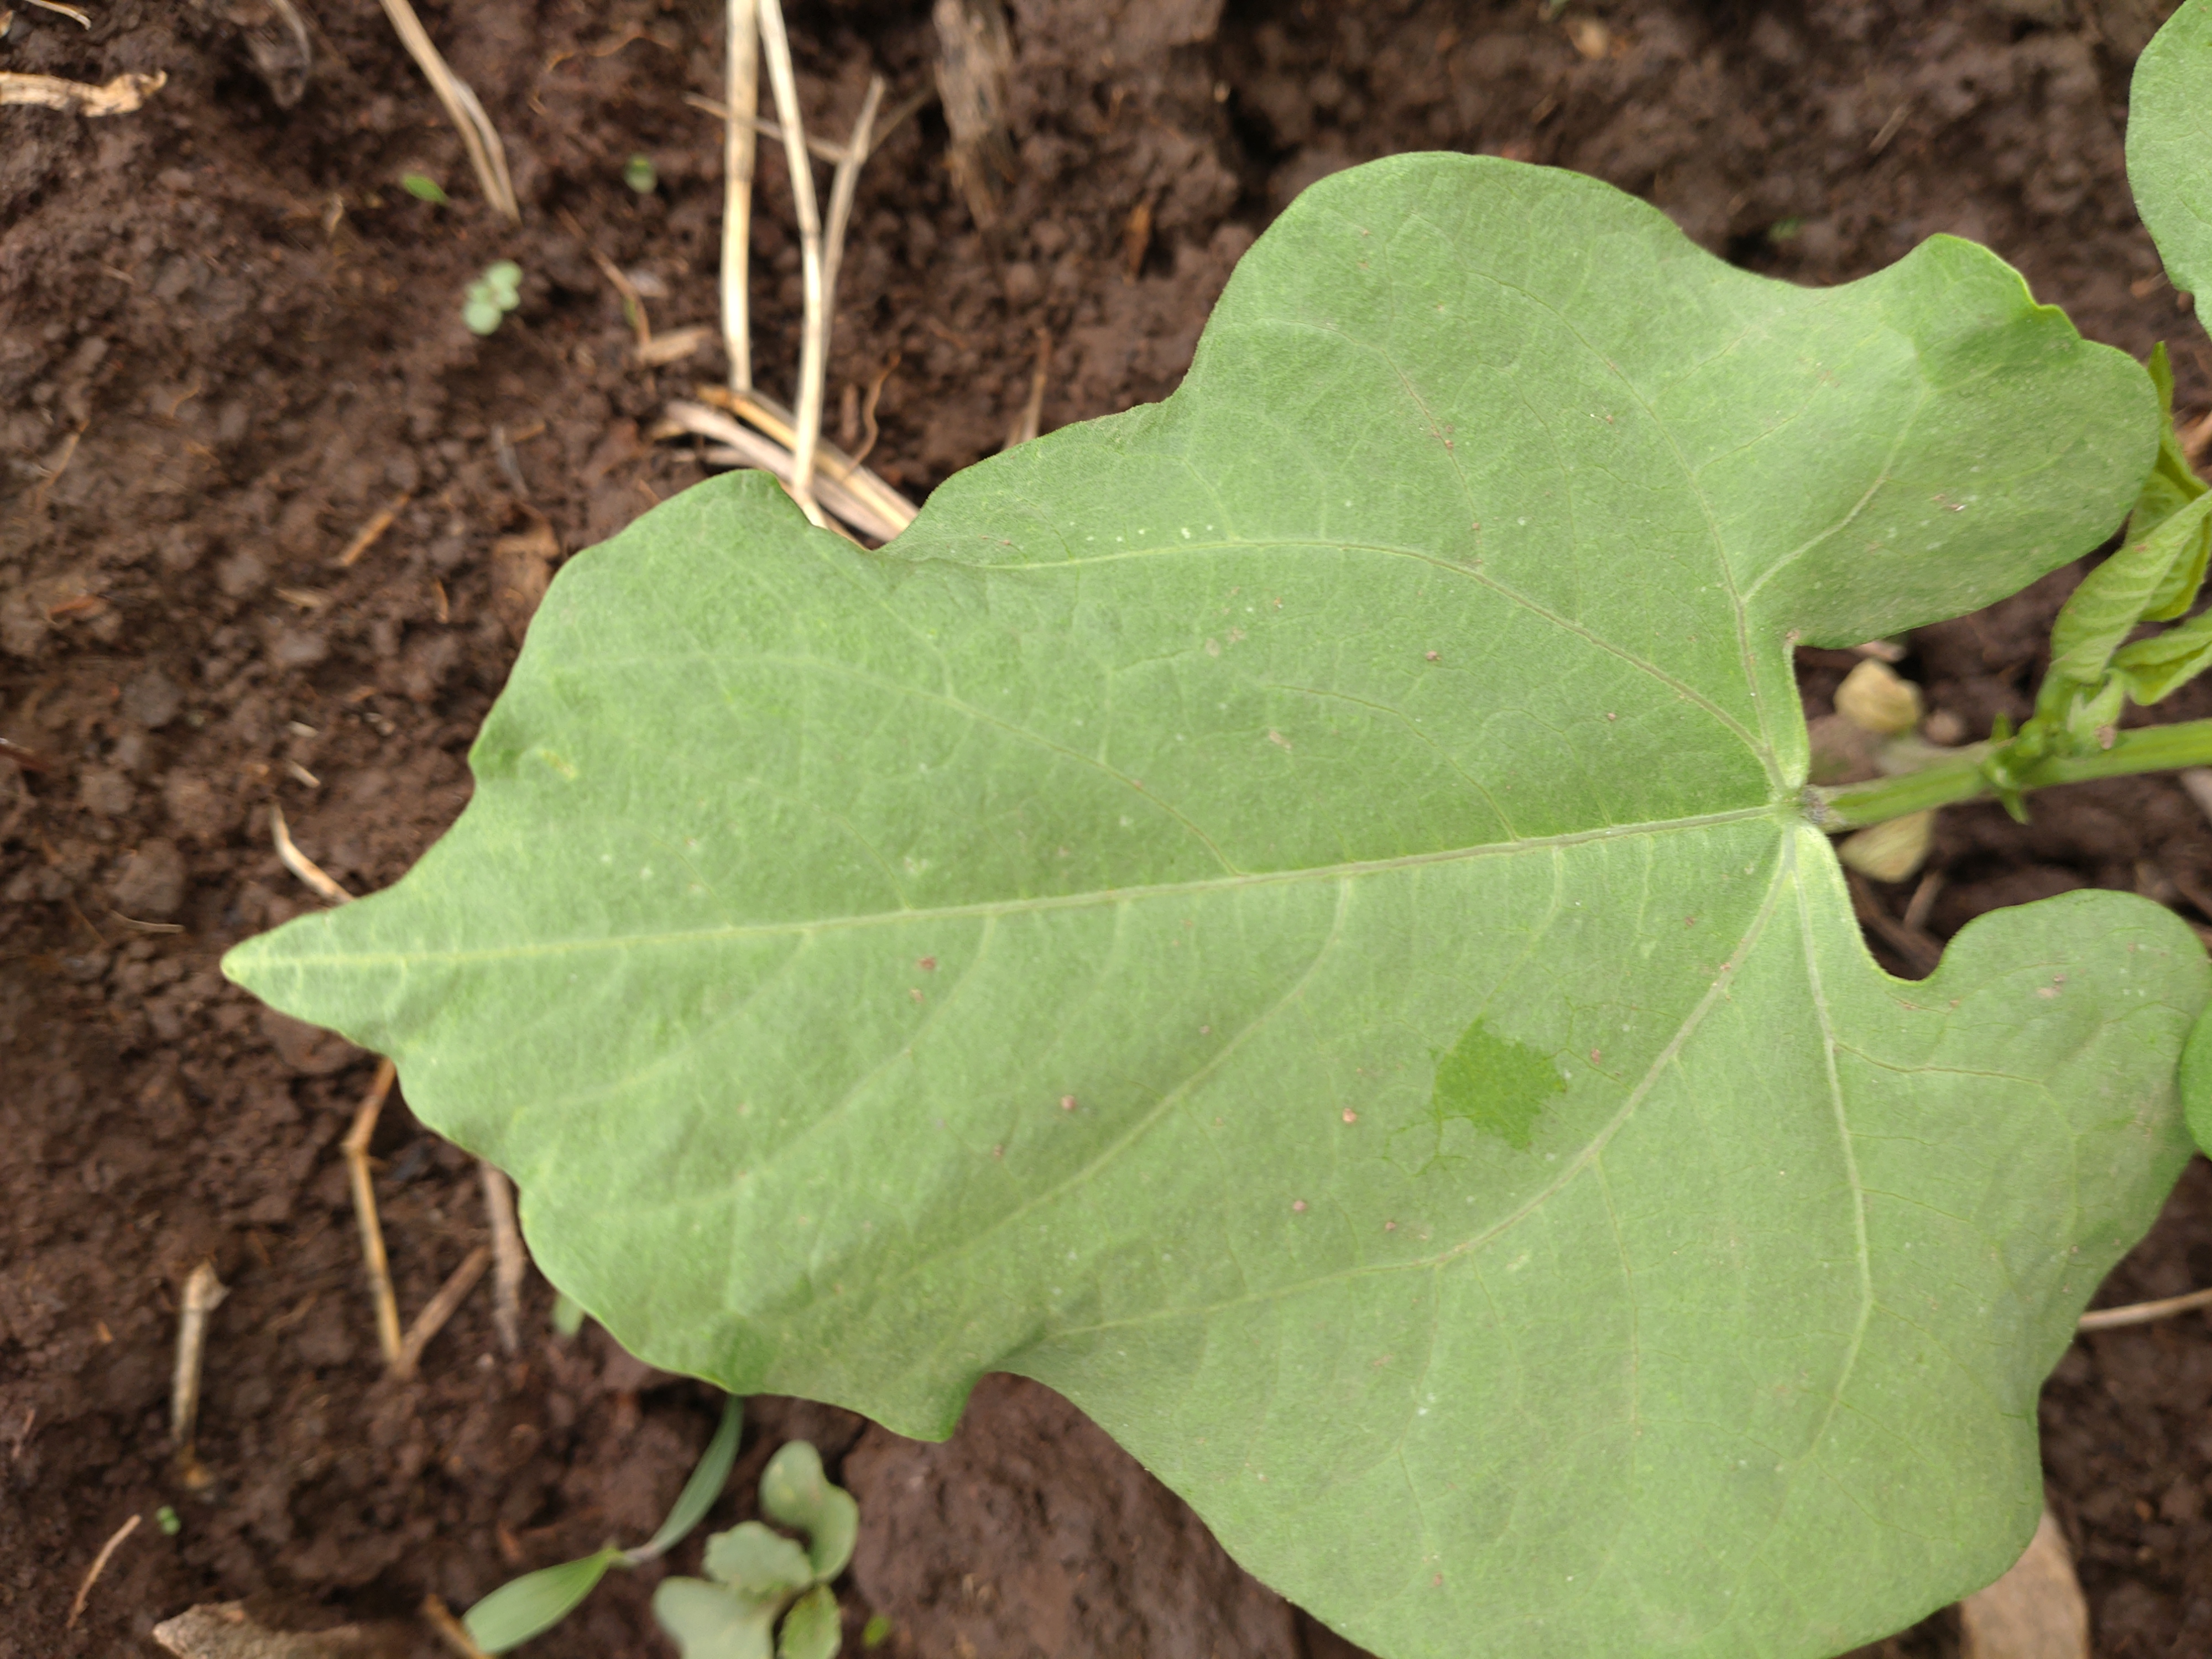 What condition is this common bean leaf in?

healthy
